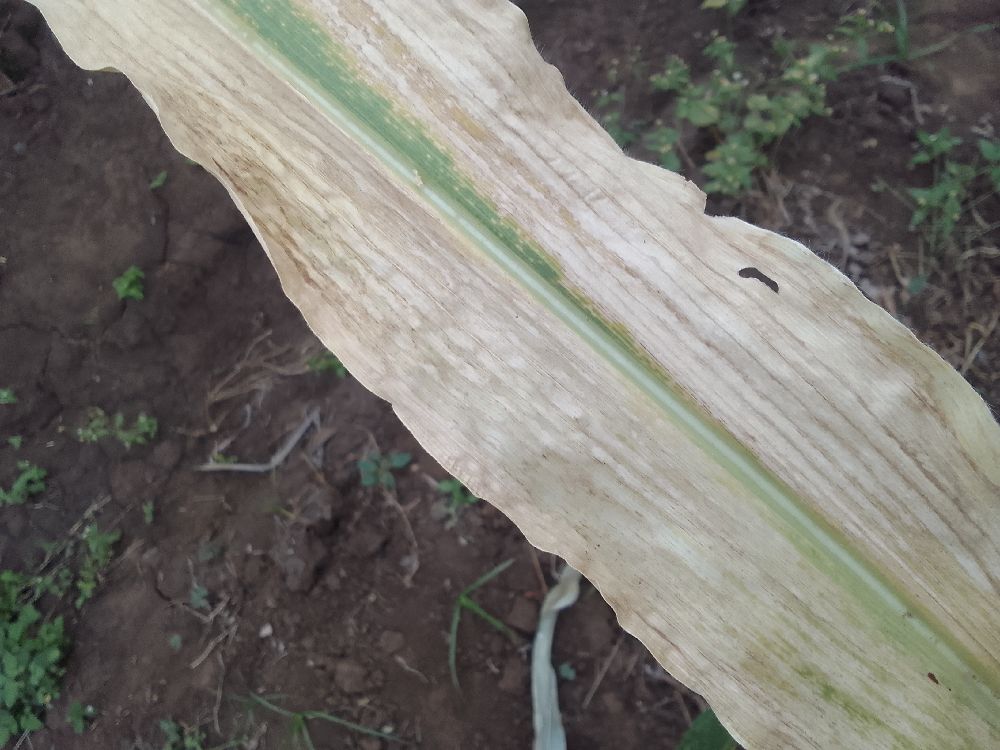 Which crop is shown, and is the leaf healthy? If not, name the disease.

maize, maize lethal necrosis
